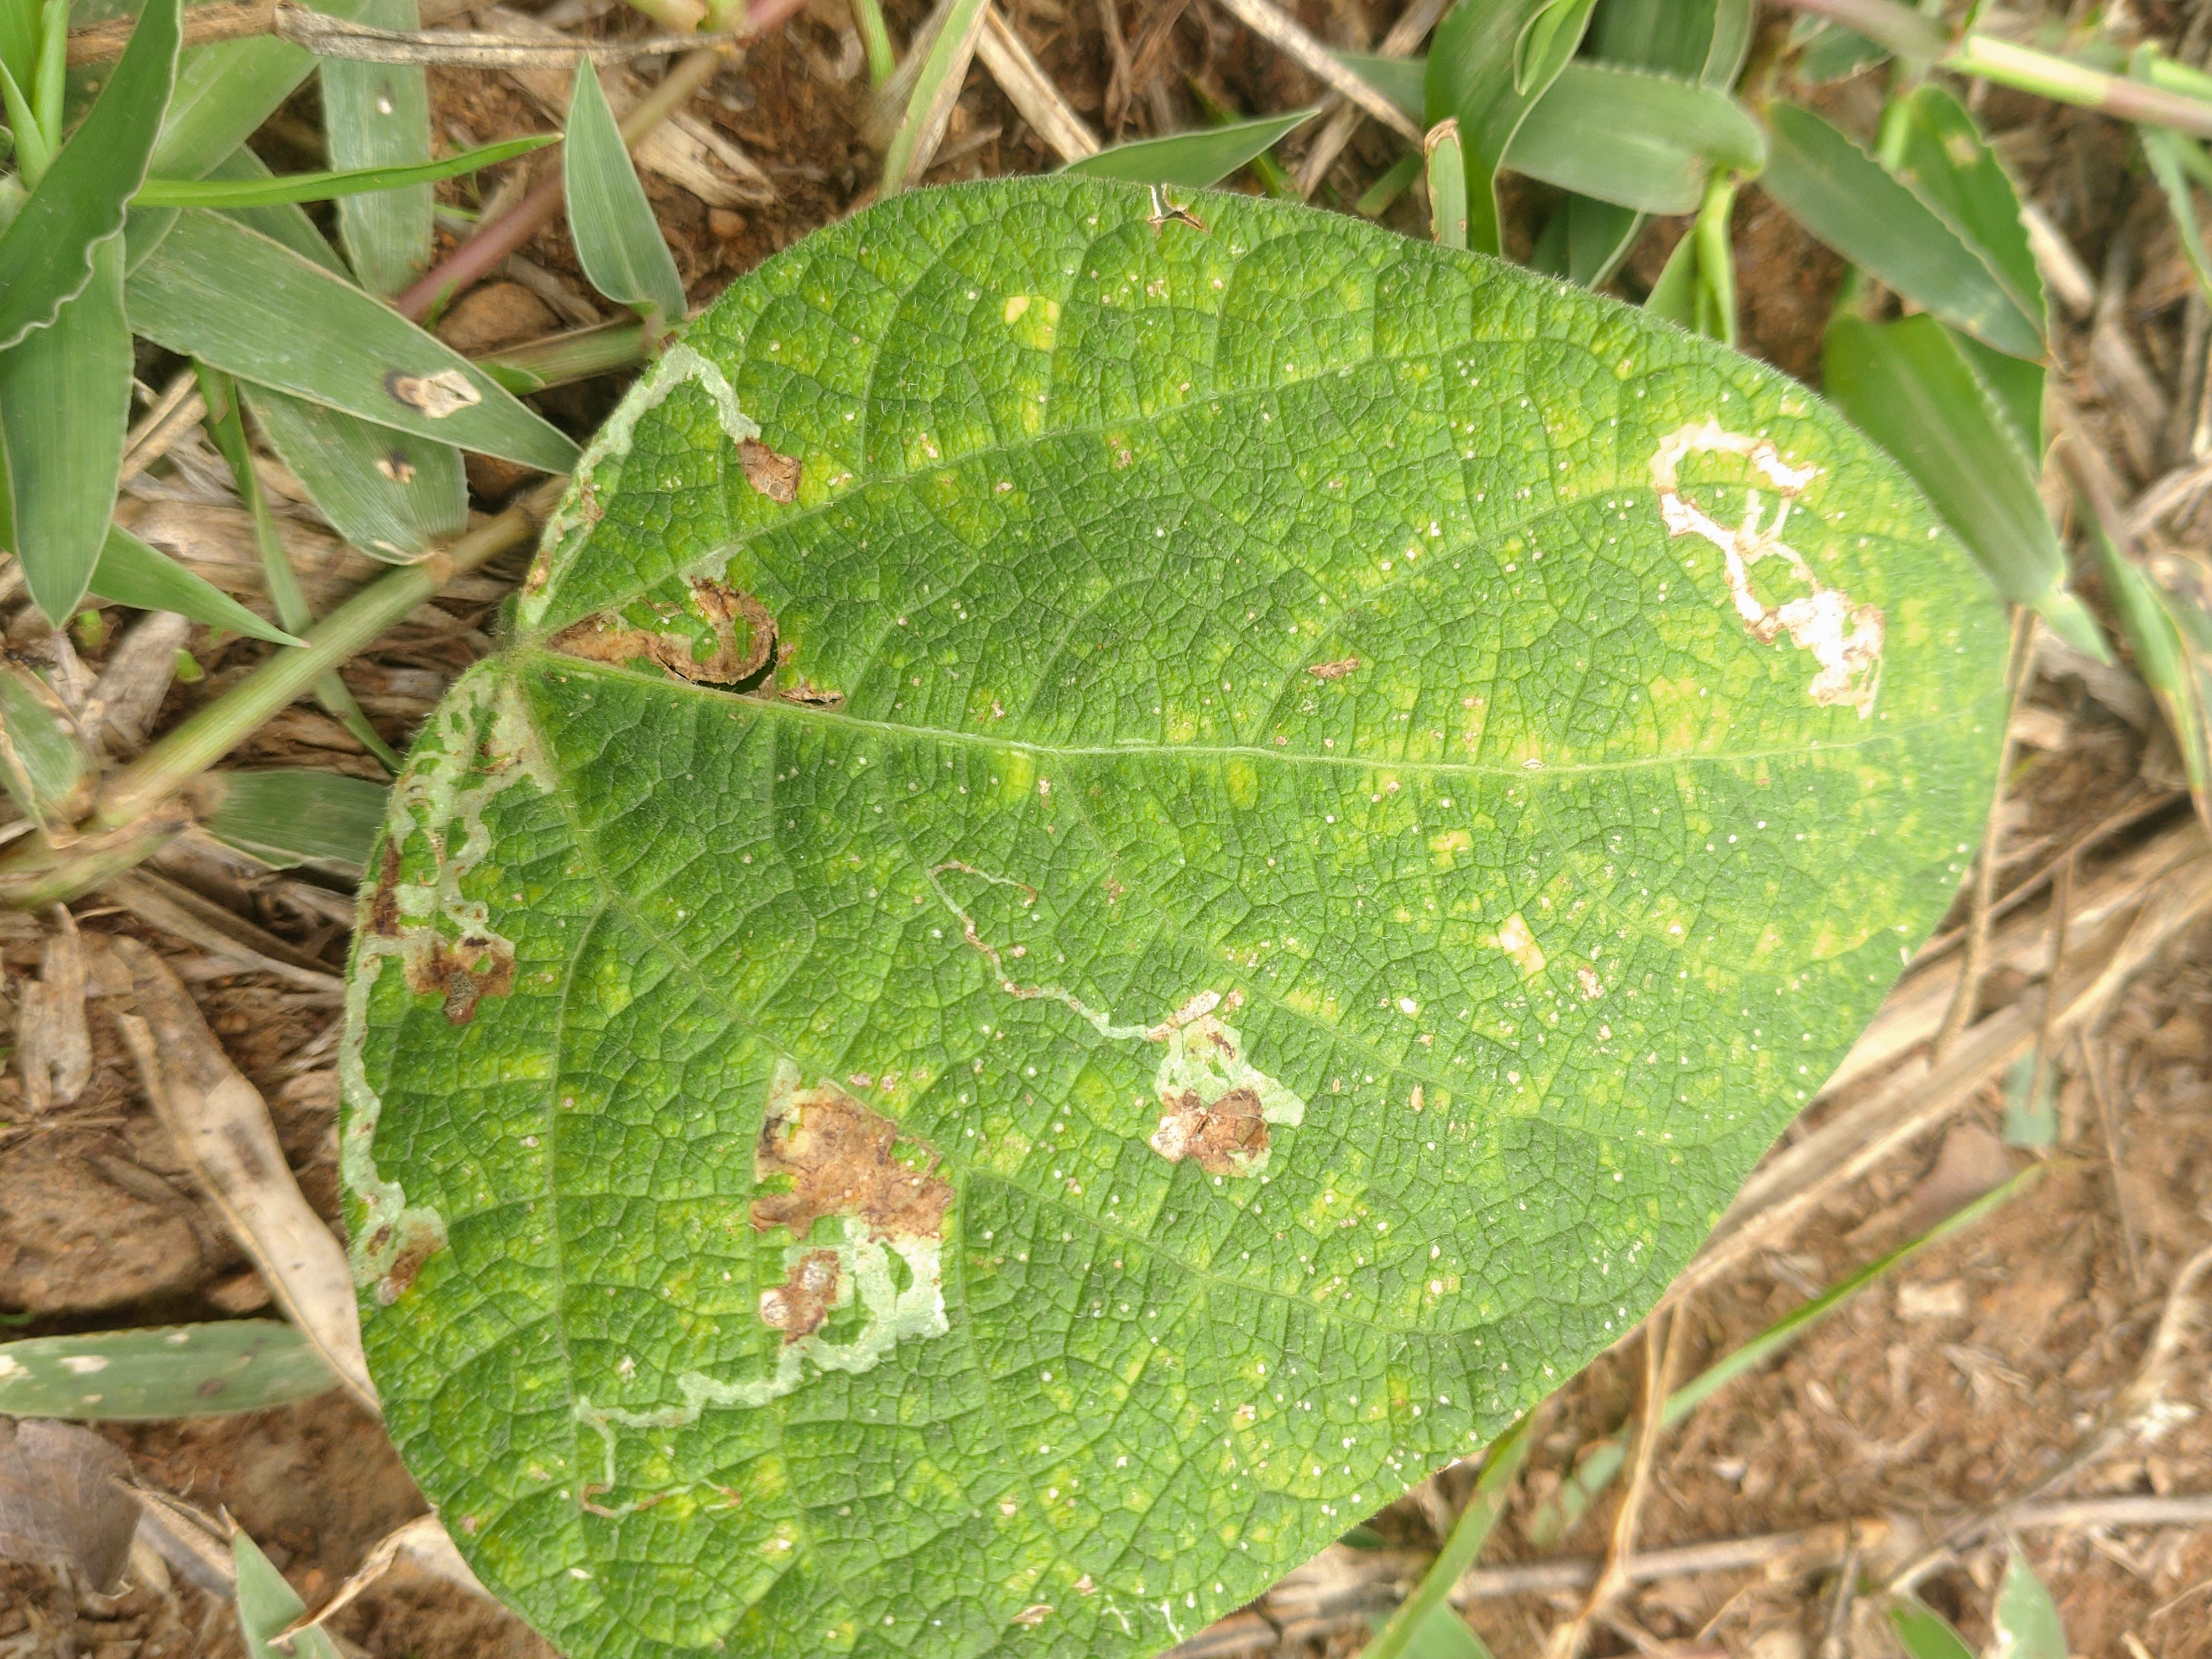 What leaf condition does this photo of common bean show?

rust
